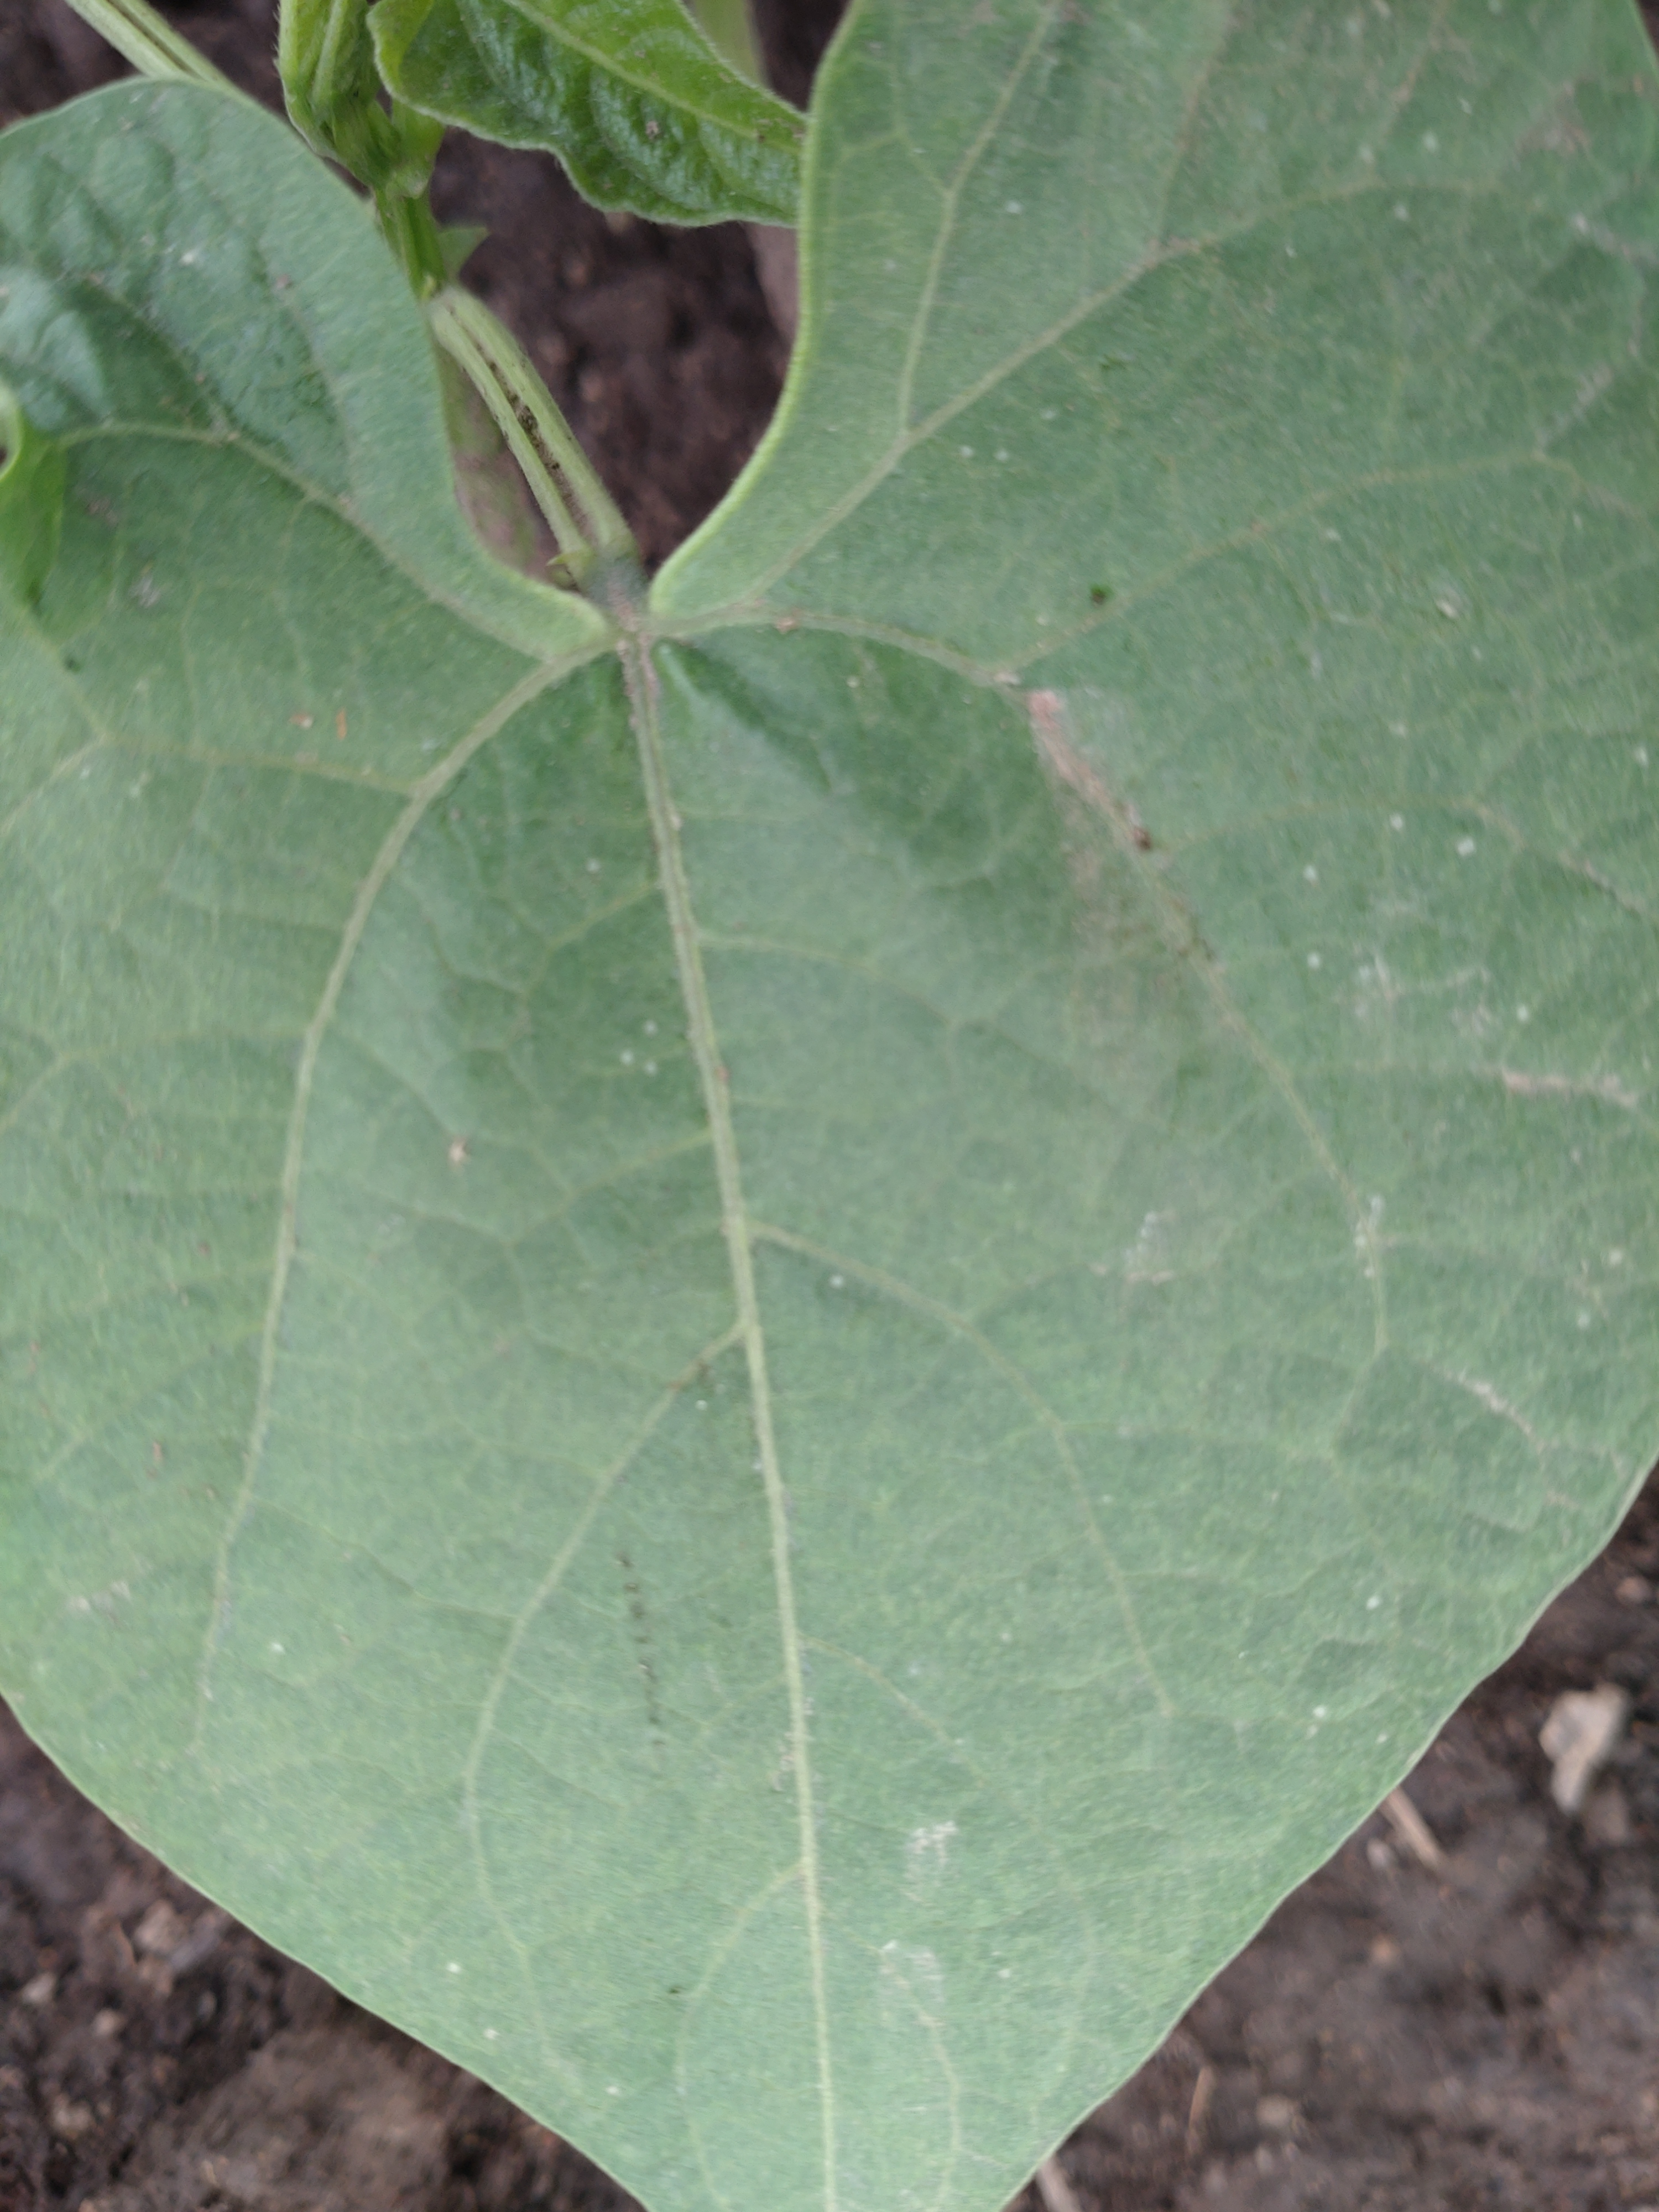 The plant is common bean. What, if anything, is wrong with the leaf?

healthy
